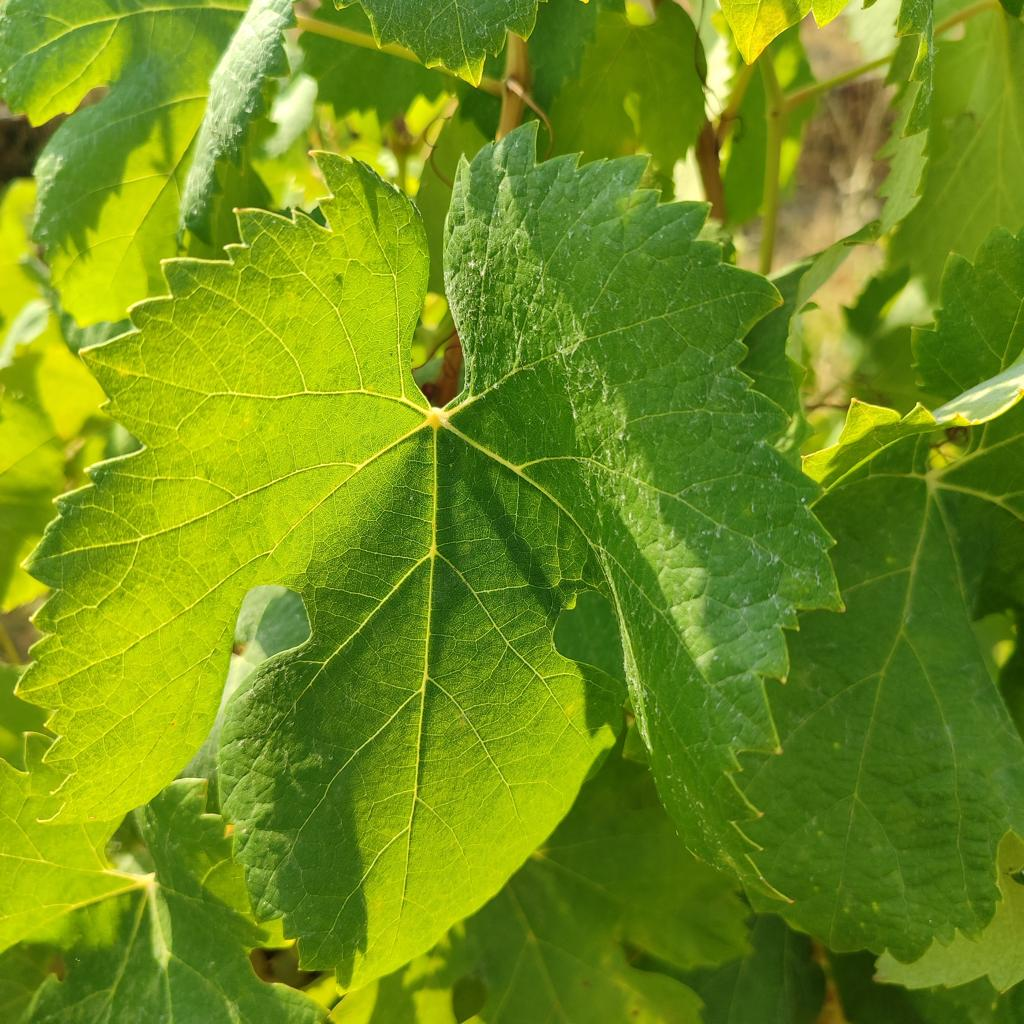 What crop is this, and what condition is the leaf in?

grapevine, healthy
